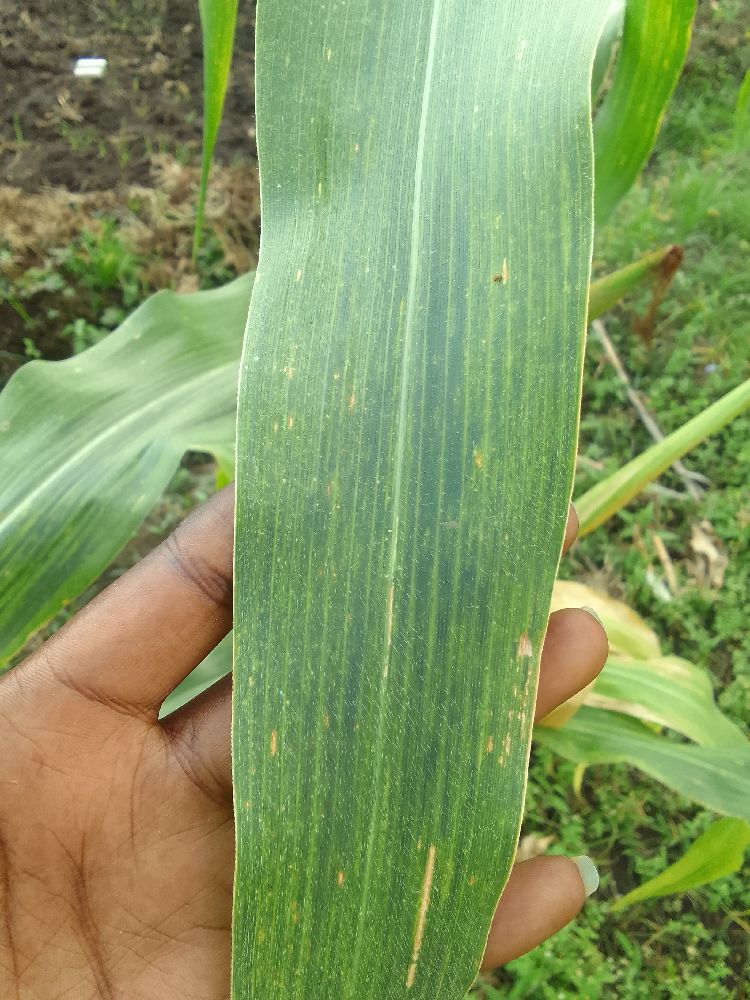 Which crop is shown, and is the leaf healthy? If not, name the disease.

maize, maize lethal necrosis
